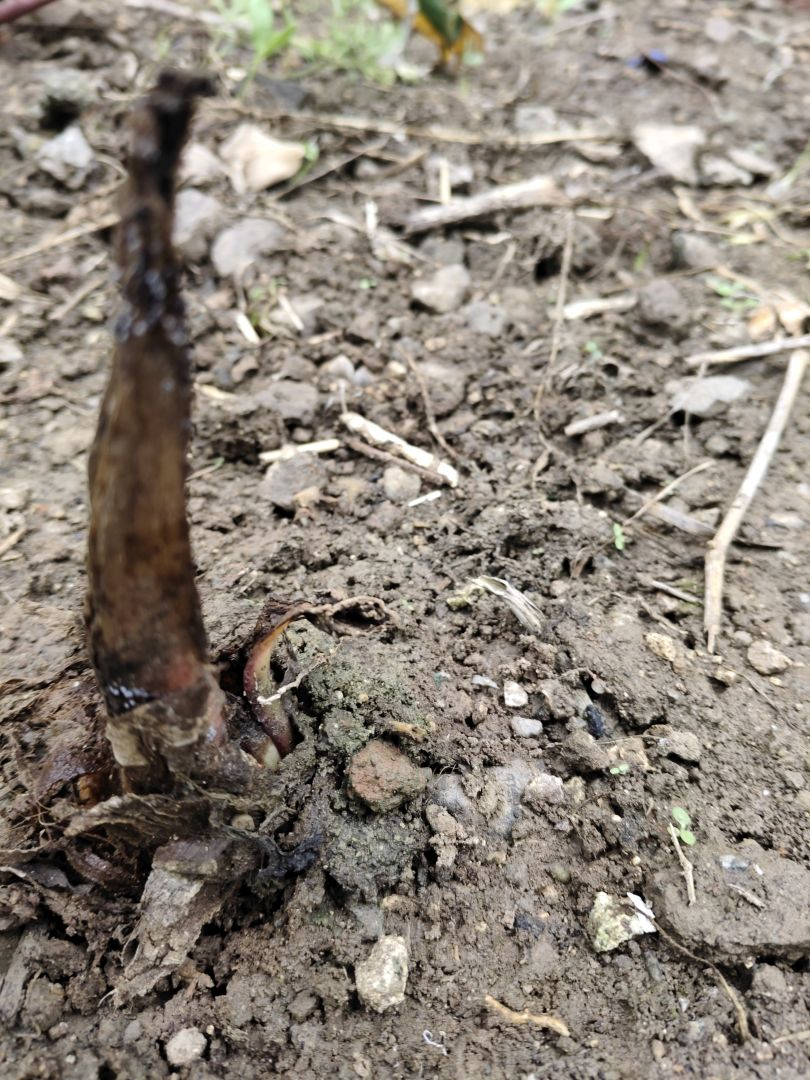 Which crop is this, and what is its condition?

taro, root rot
